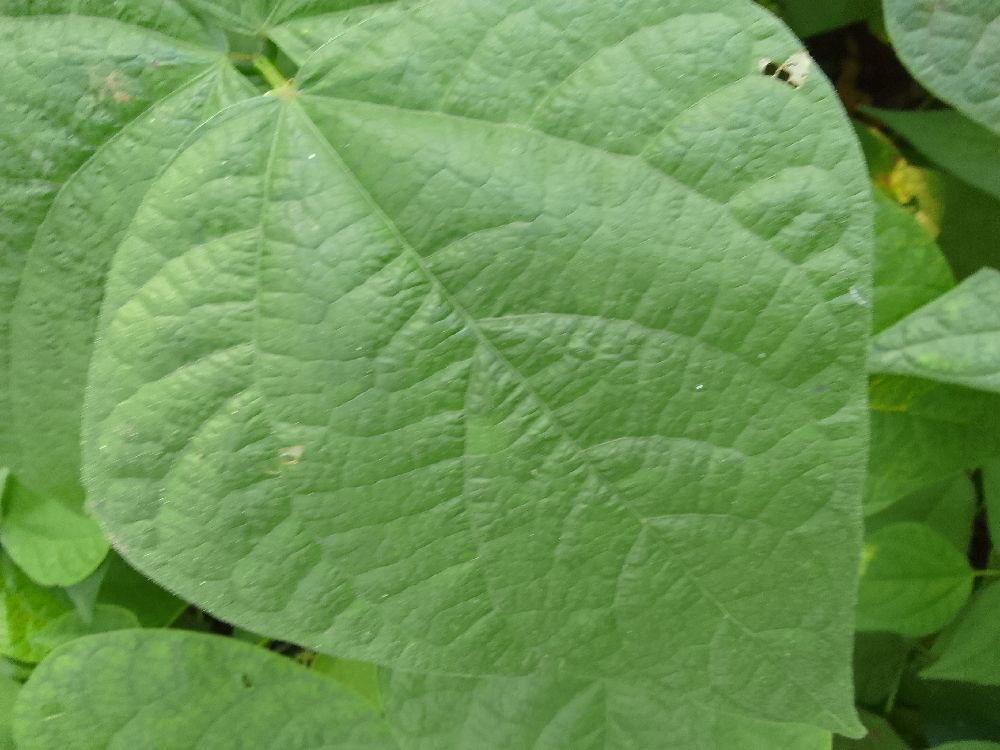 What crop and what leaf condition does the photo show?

common bean, healthy
